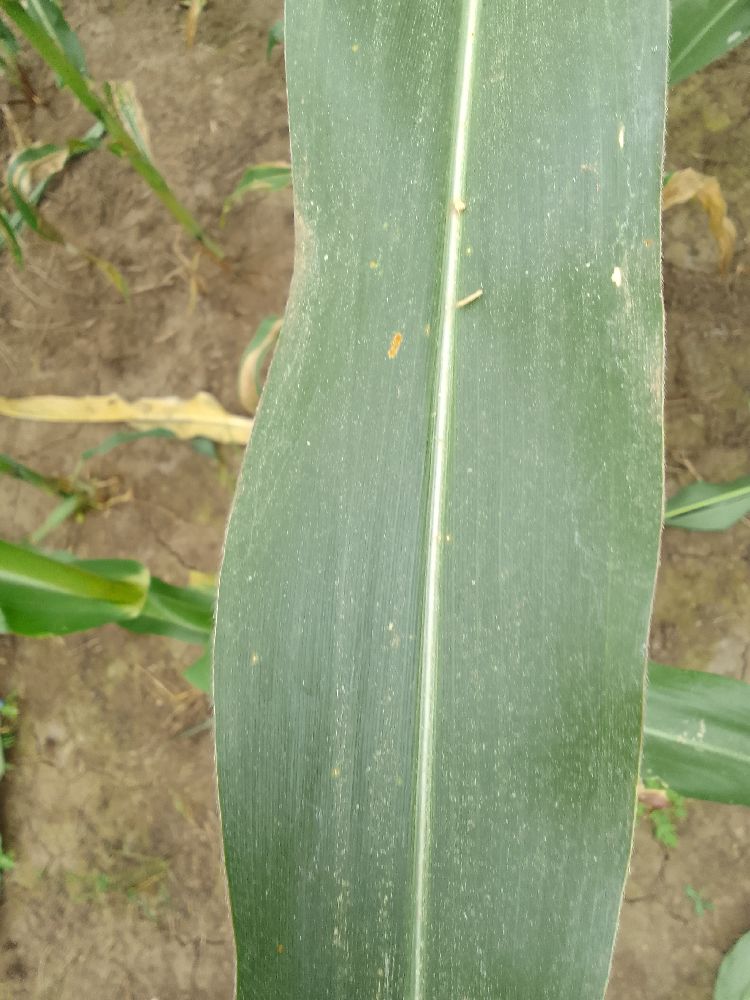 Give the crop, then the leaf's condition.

maize, healthy
